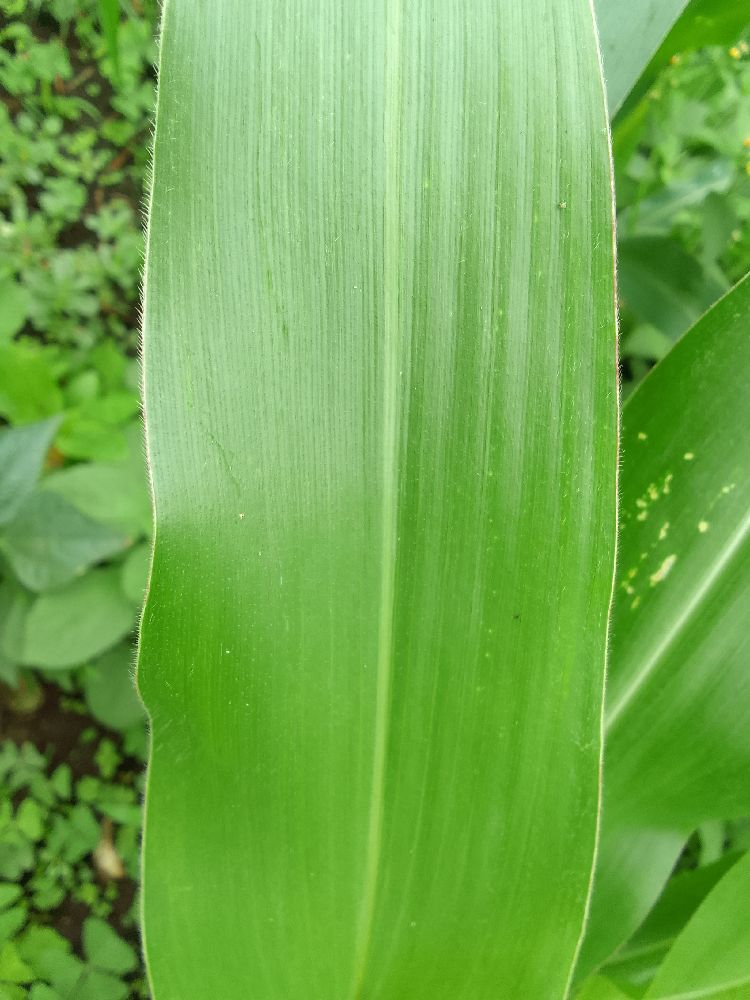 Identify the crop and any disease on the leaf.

maize, healthy
